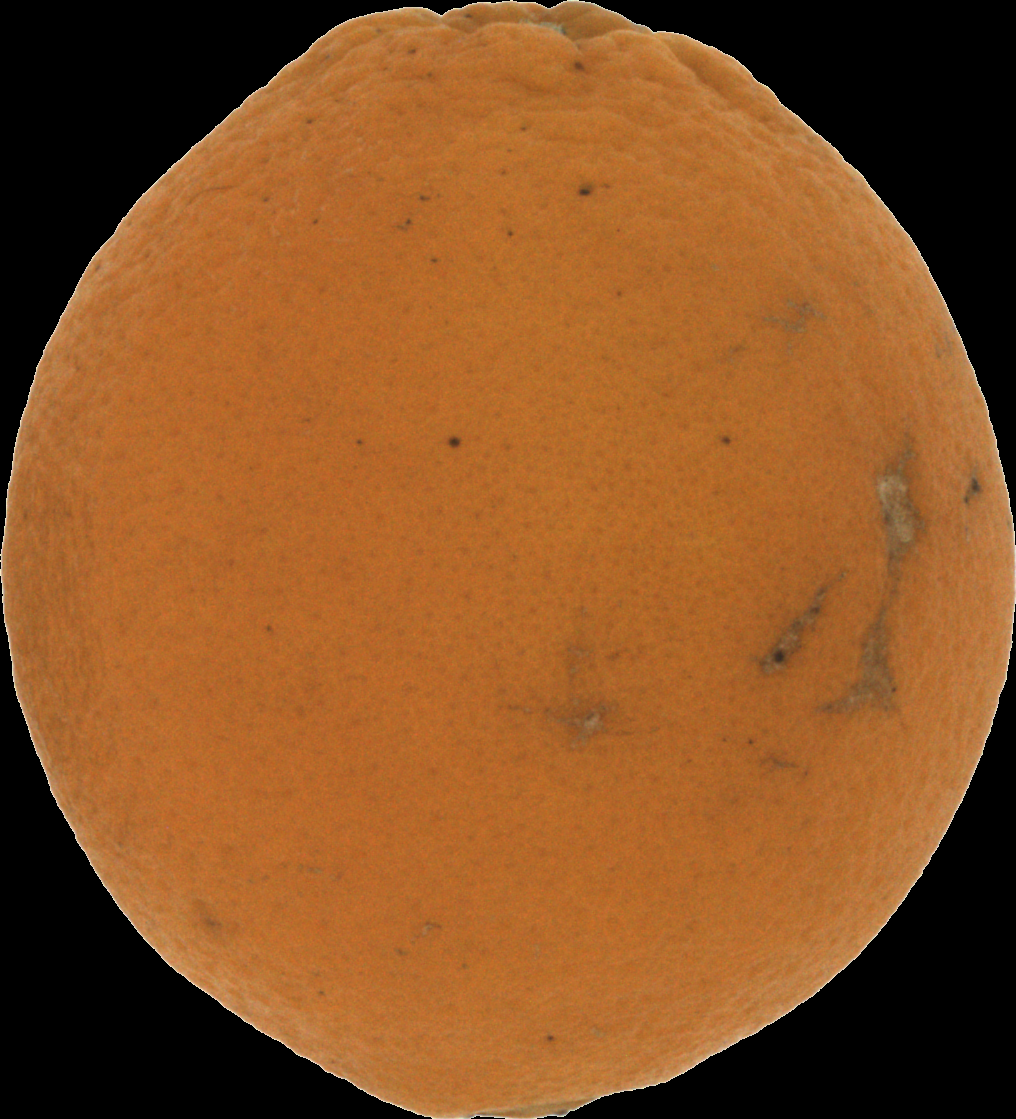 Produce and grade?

orange, bad
